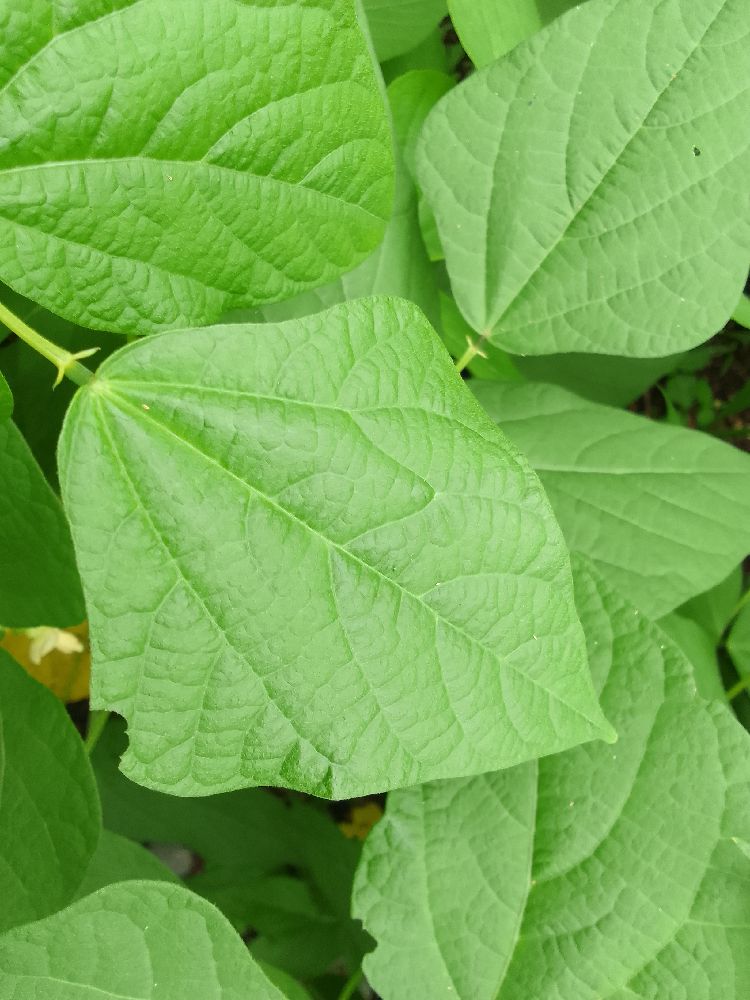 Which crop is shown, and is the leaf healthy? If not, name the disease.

common bean, healthy
